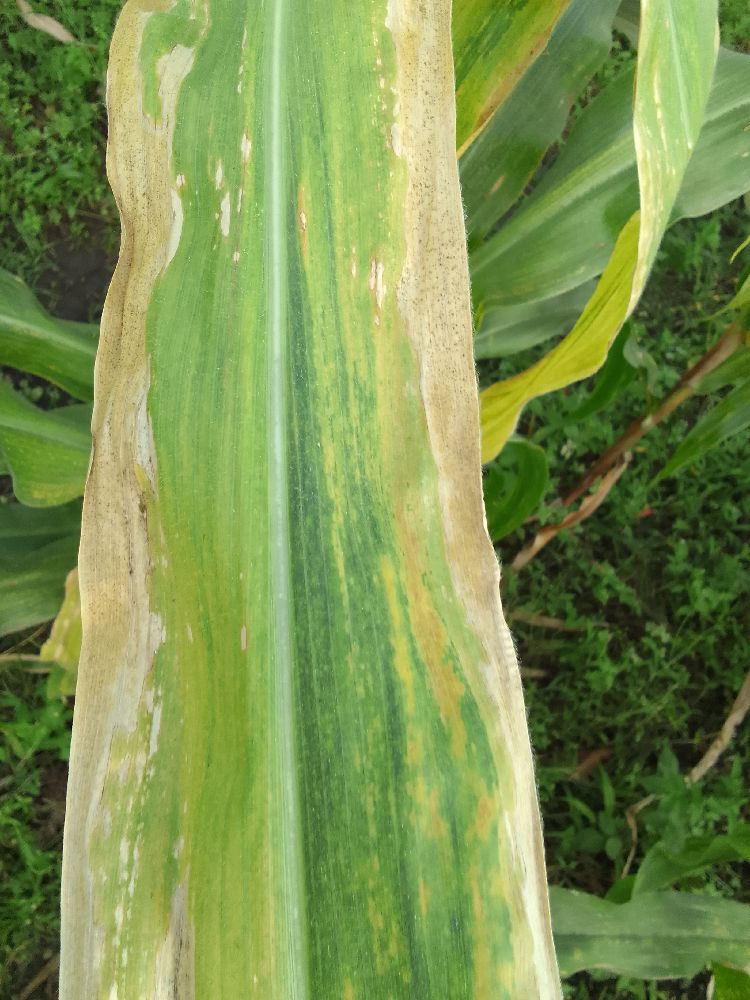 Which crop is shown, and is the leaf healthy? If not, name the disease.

maize, maize lethal necrosis
